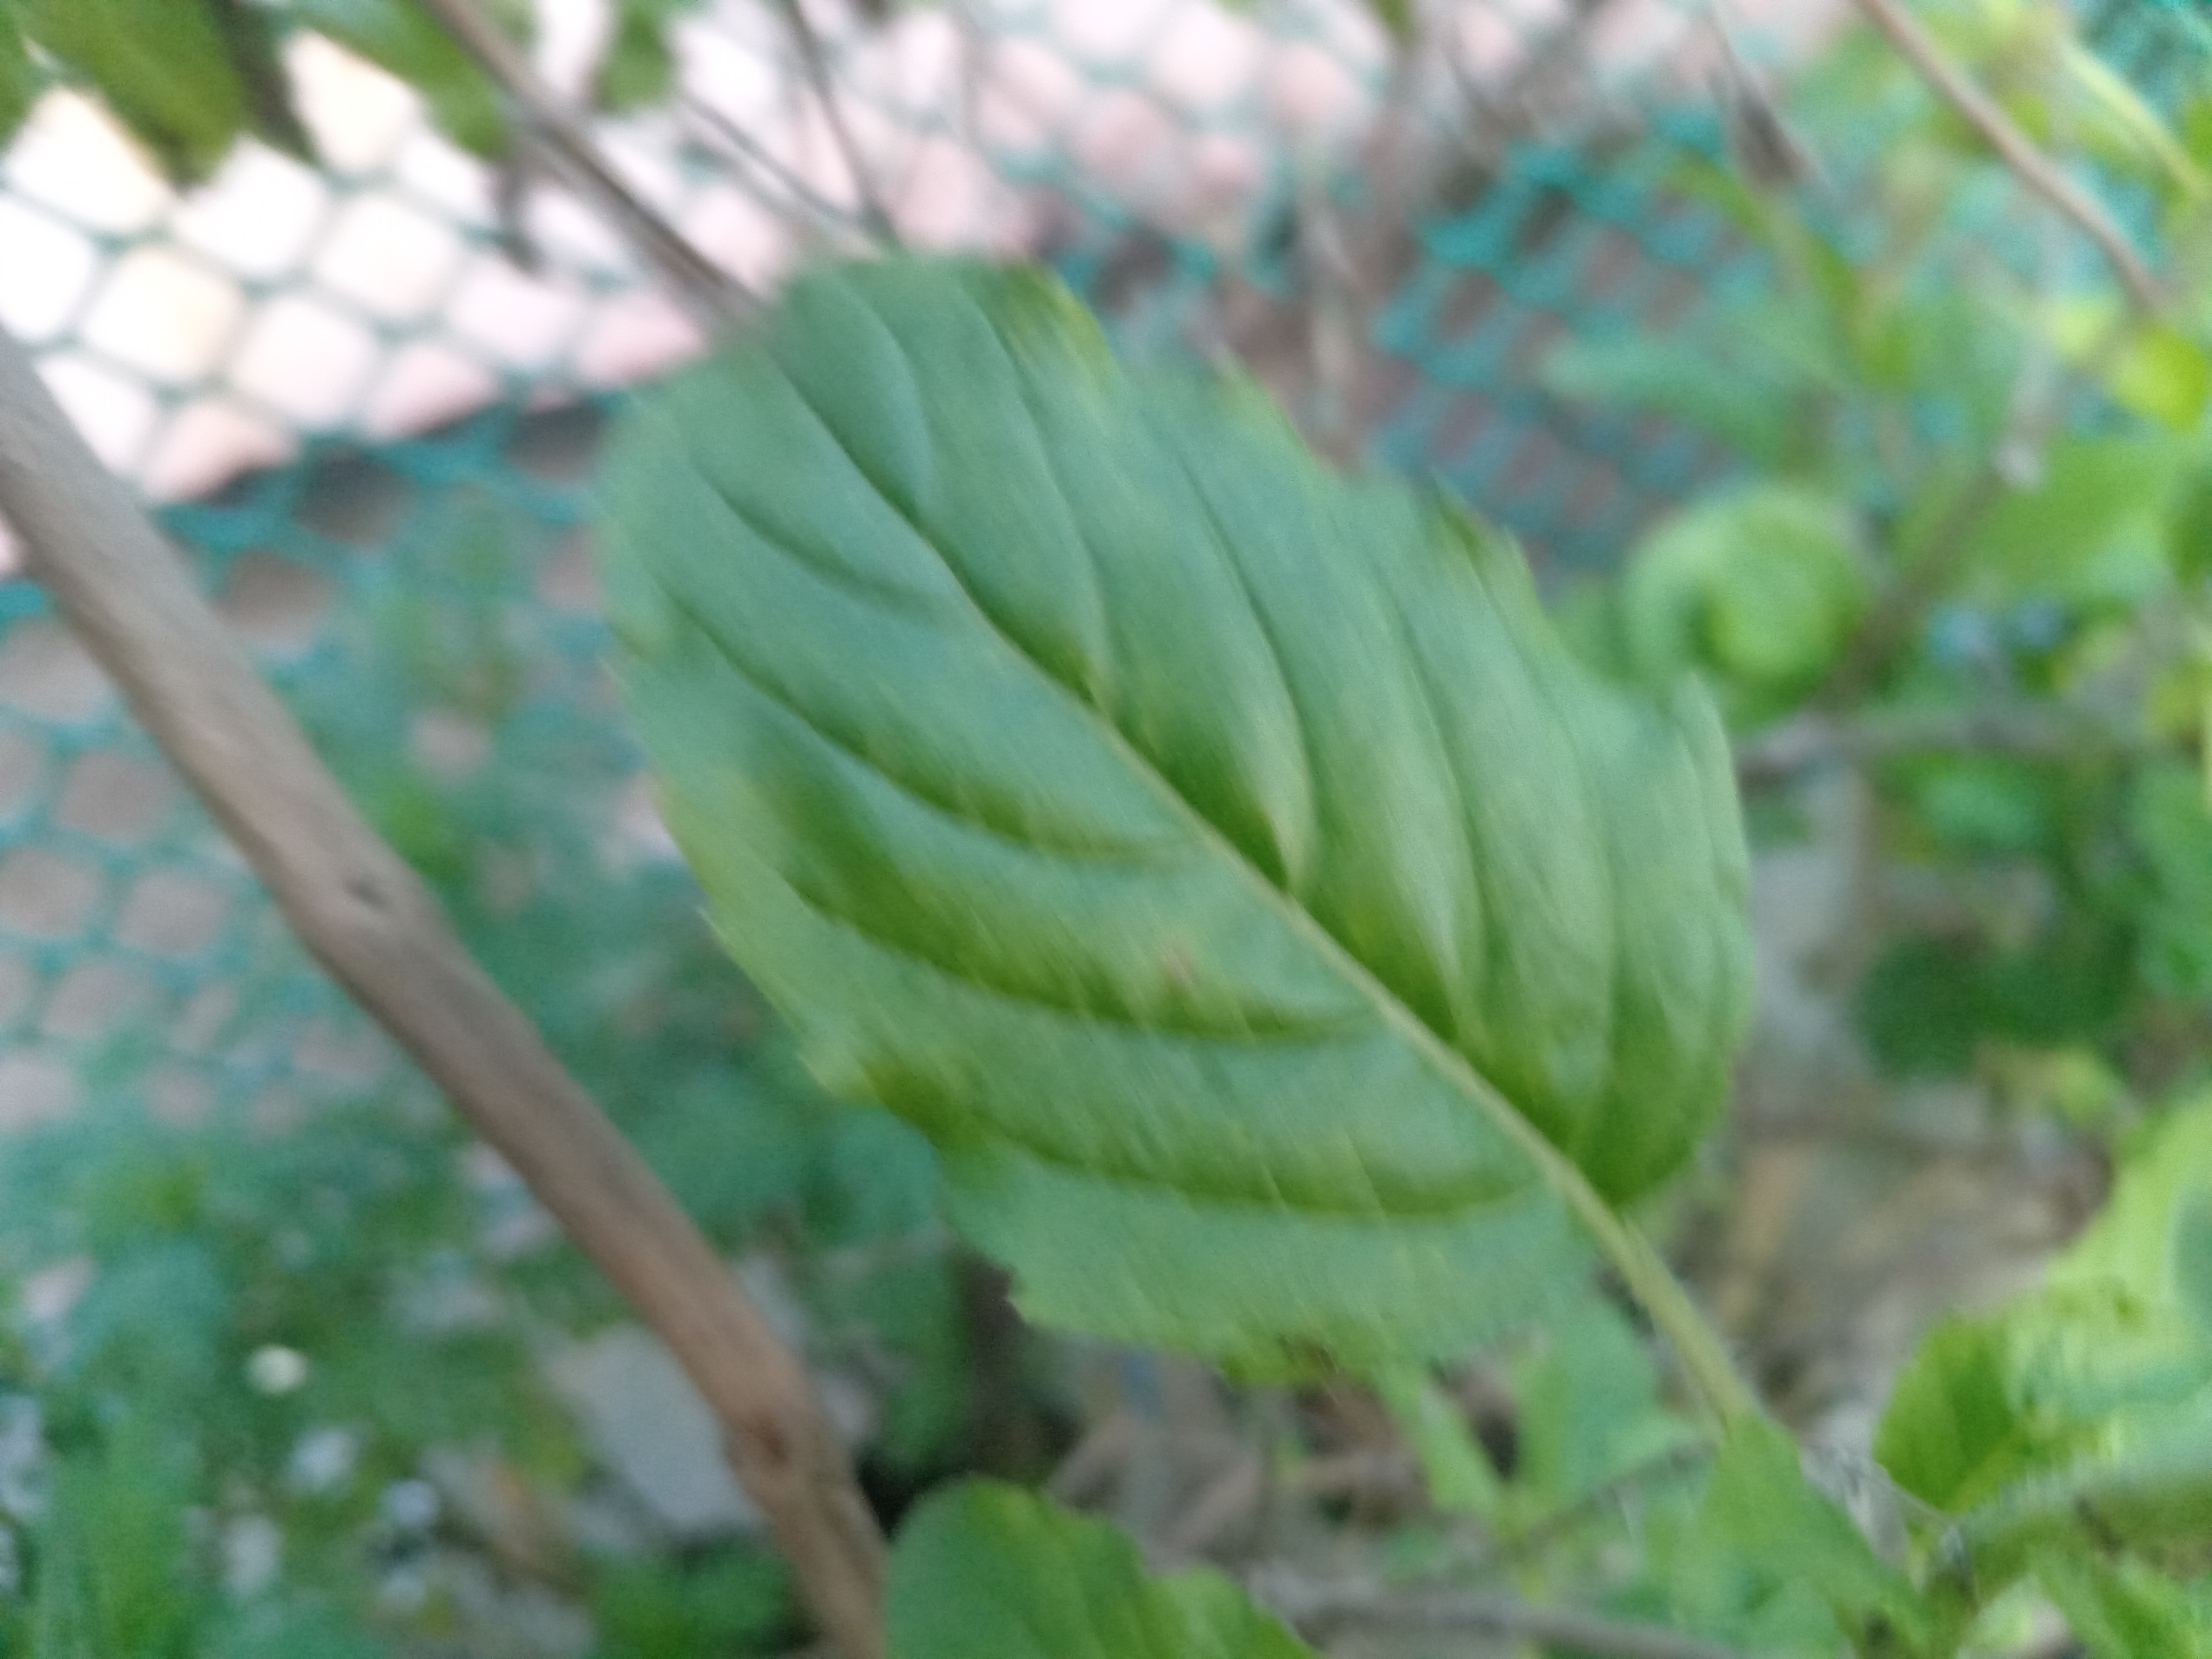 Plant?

tulshi
